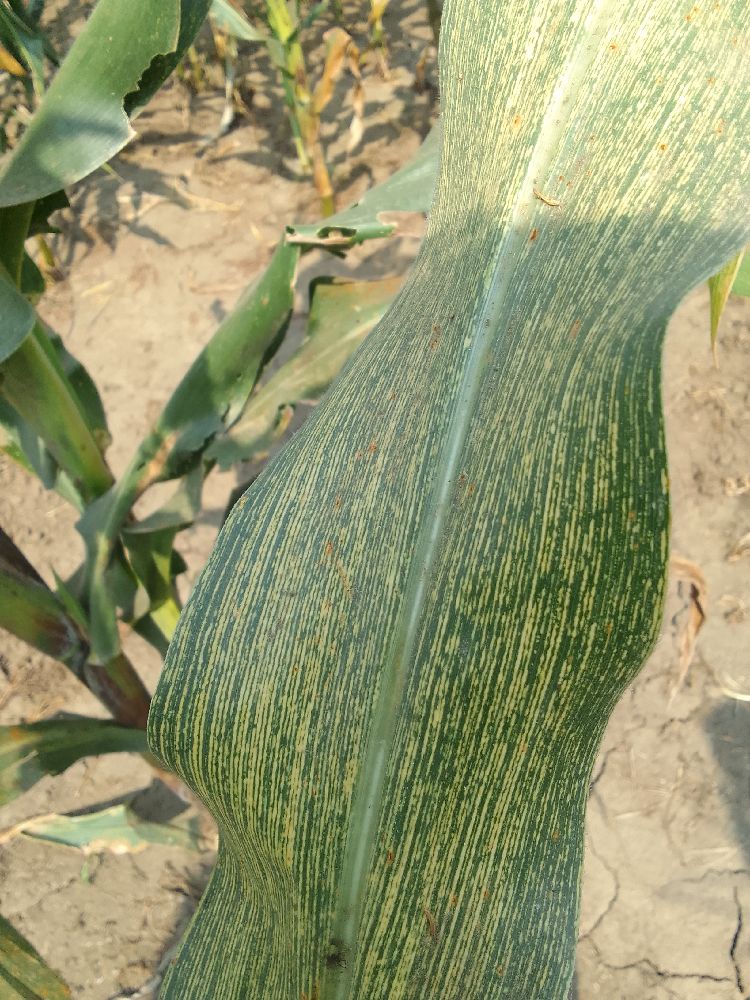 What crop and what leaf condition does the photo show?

maize, maize streak virus
